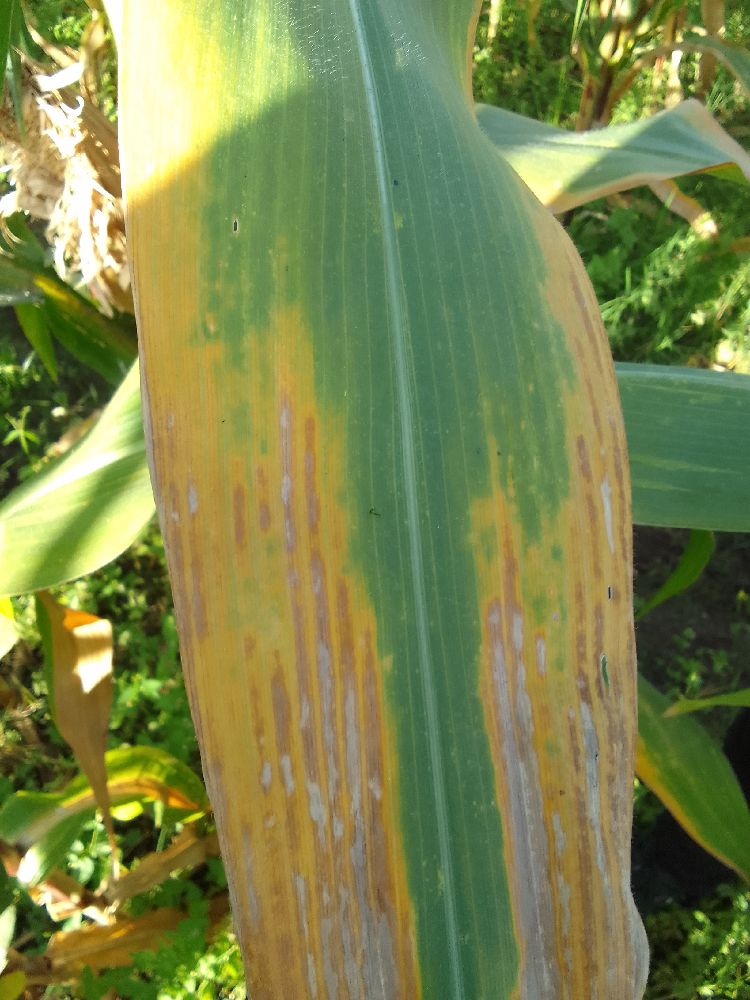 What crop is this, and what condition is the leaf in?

maize, maize lethal necrosis
